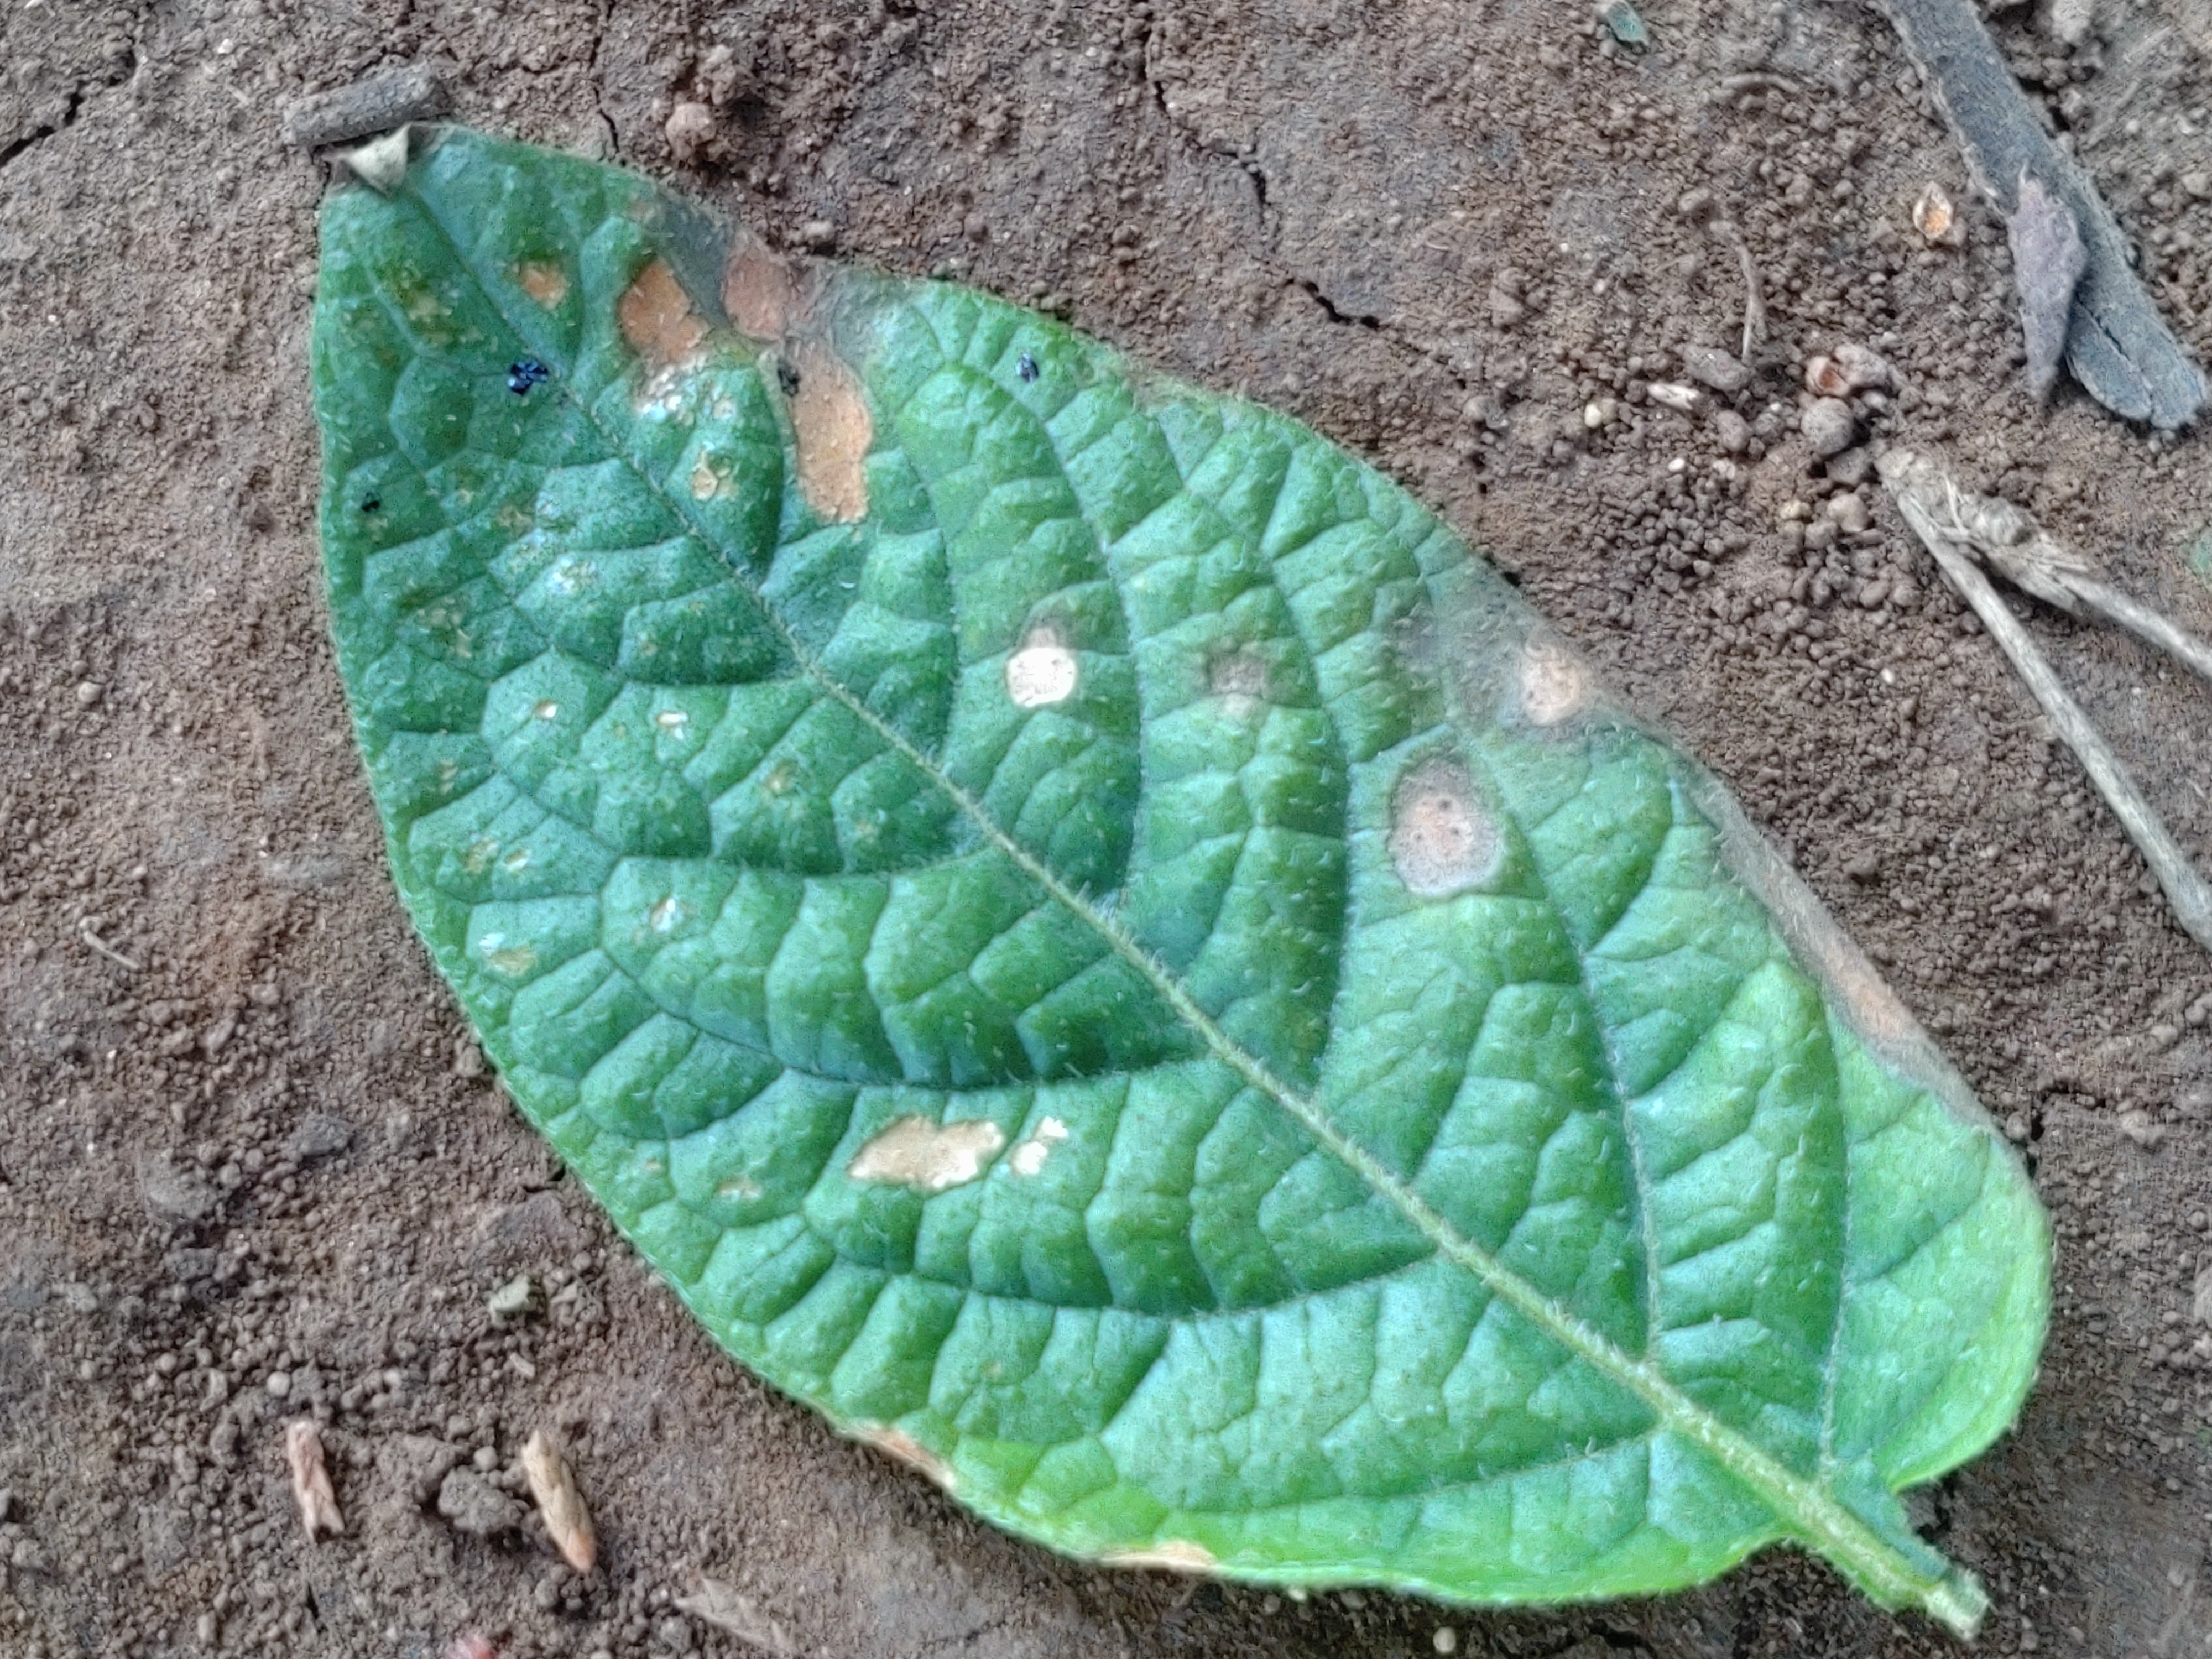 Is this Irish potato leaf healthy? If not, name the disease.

early blight
